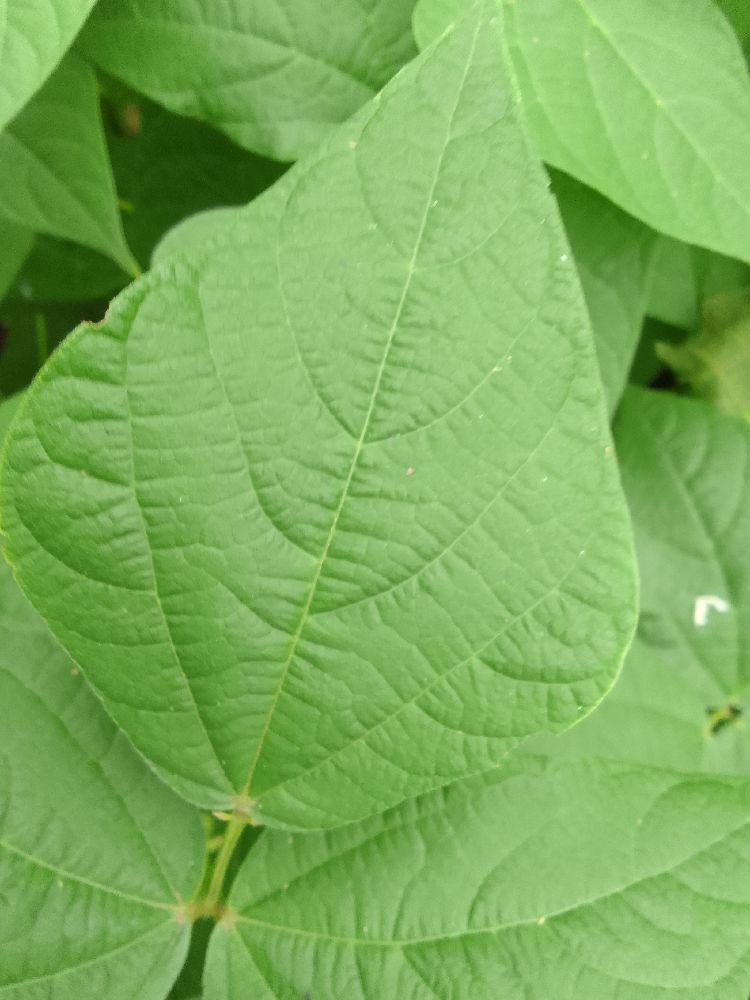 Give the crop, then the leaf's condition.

common bean, healthy
